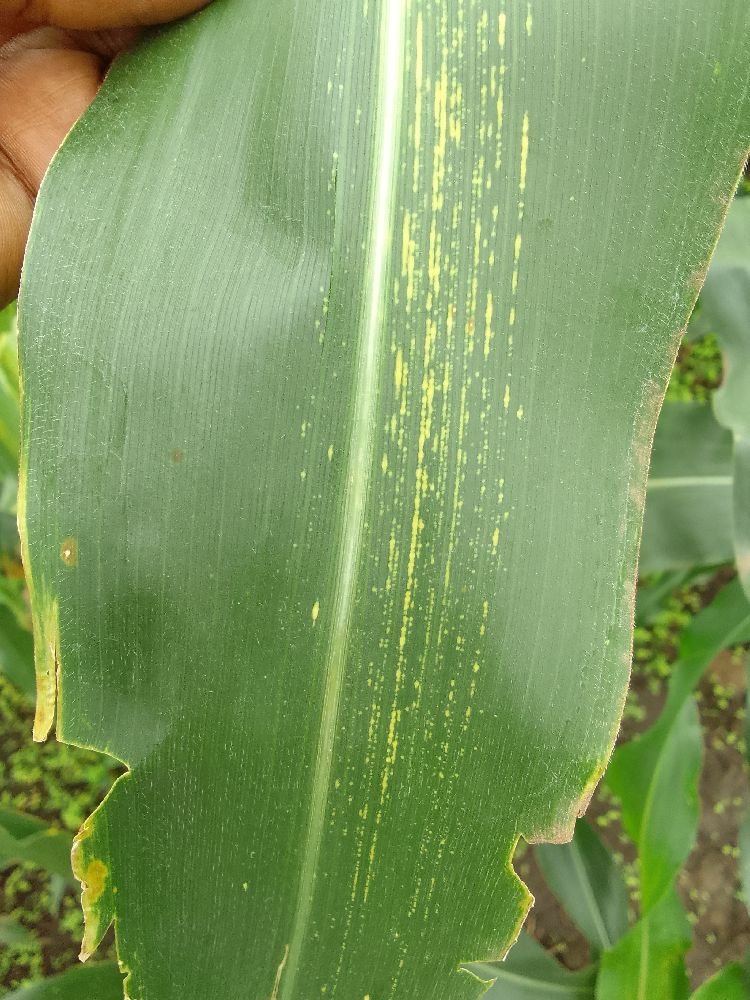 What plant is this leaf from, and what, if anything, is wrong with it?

maize, maize streak virus
